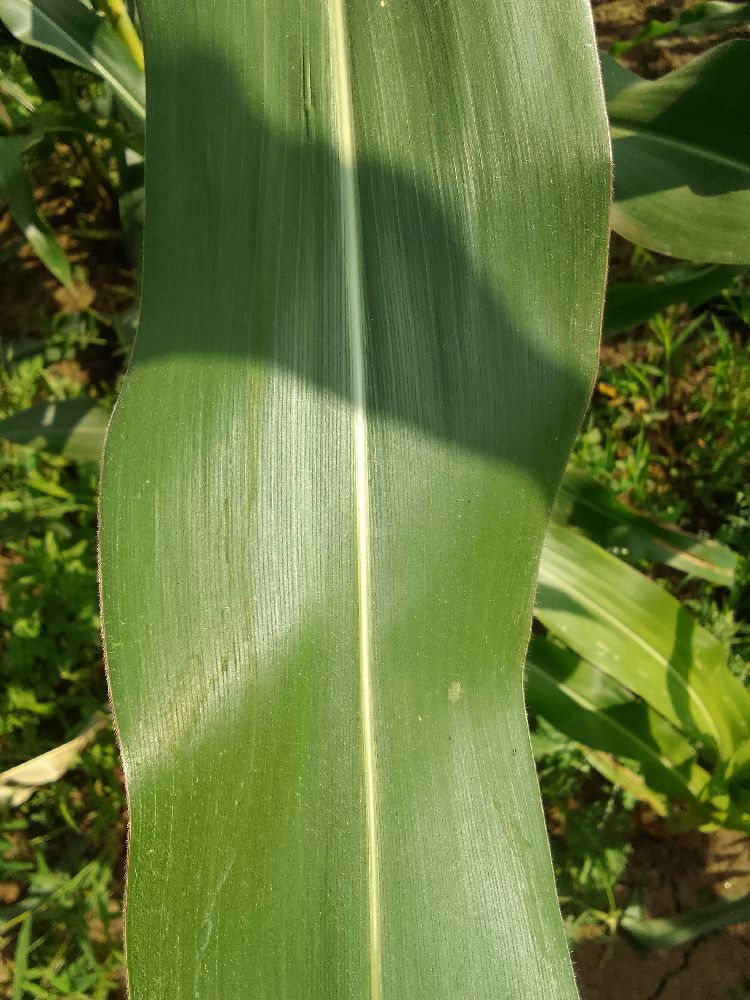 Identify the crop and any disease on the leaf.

maize, healthy
